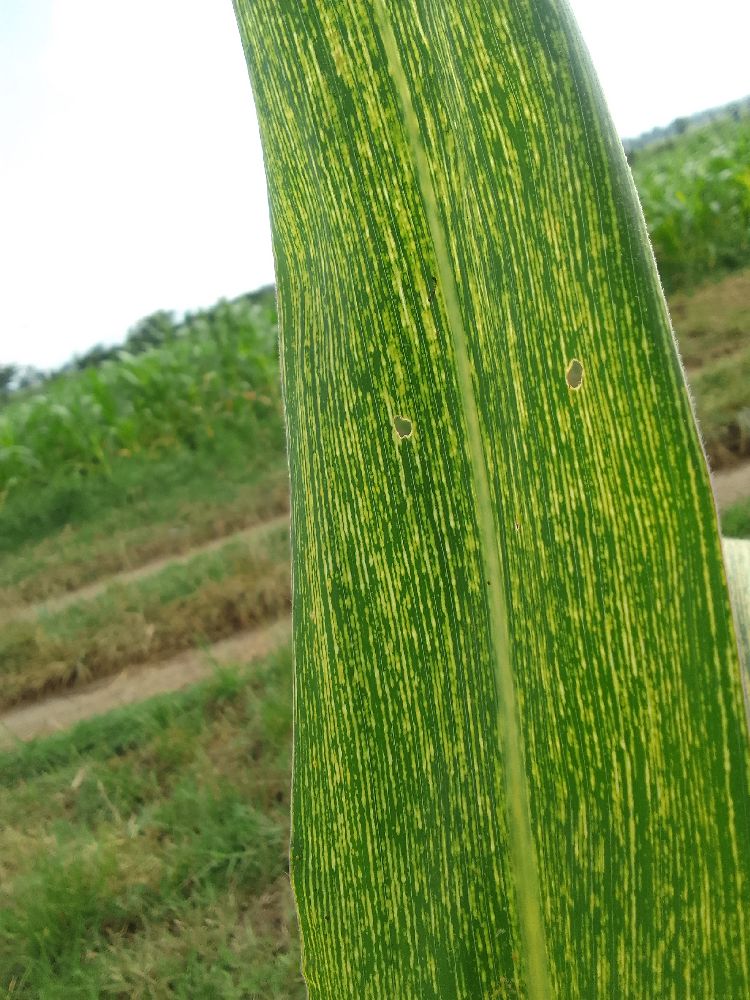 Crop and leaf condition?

maize, maize streak virus
